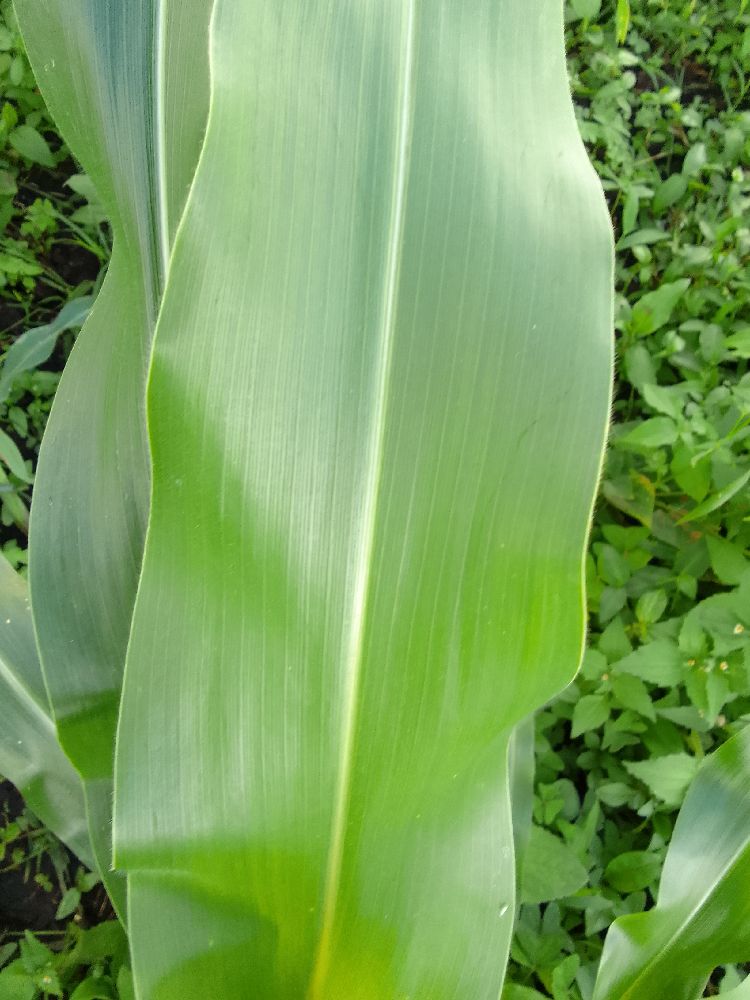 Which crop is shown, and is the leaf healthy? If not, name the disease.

maize, healthy
